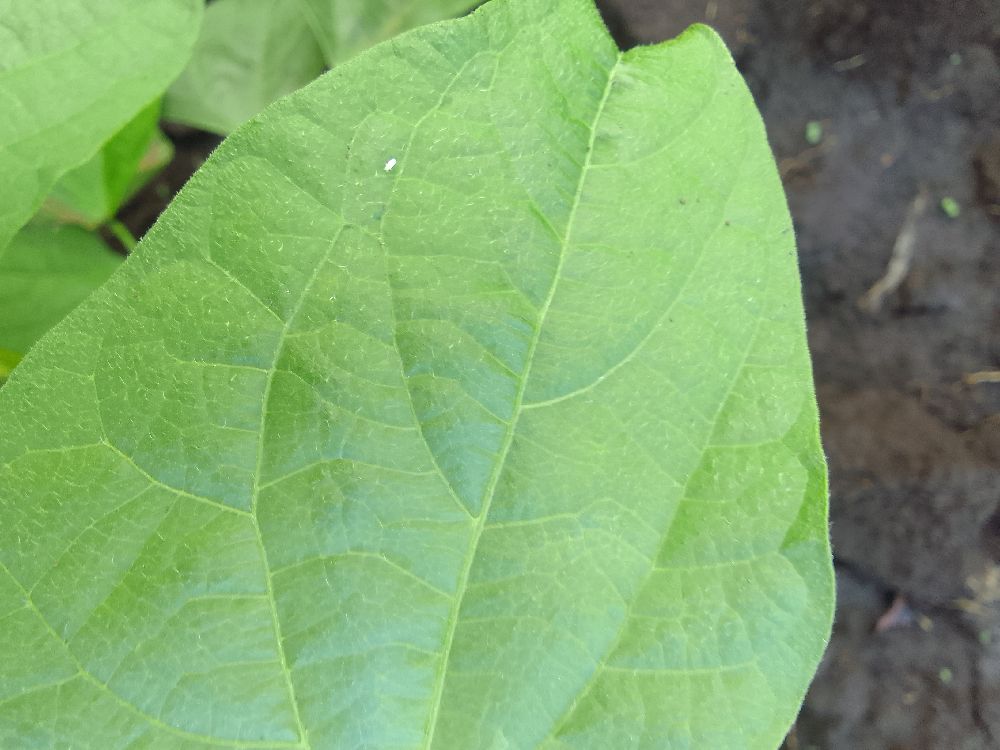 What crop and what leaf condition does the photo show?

common bean, healthy
